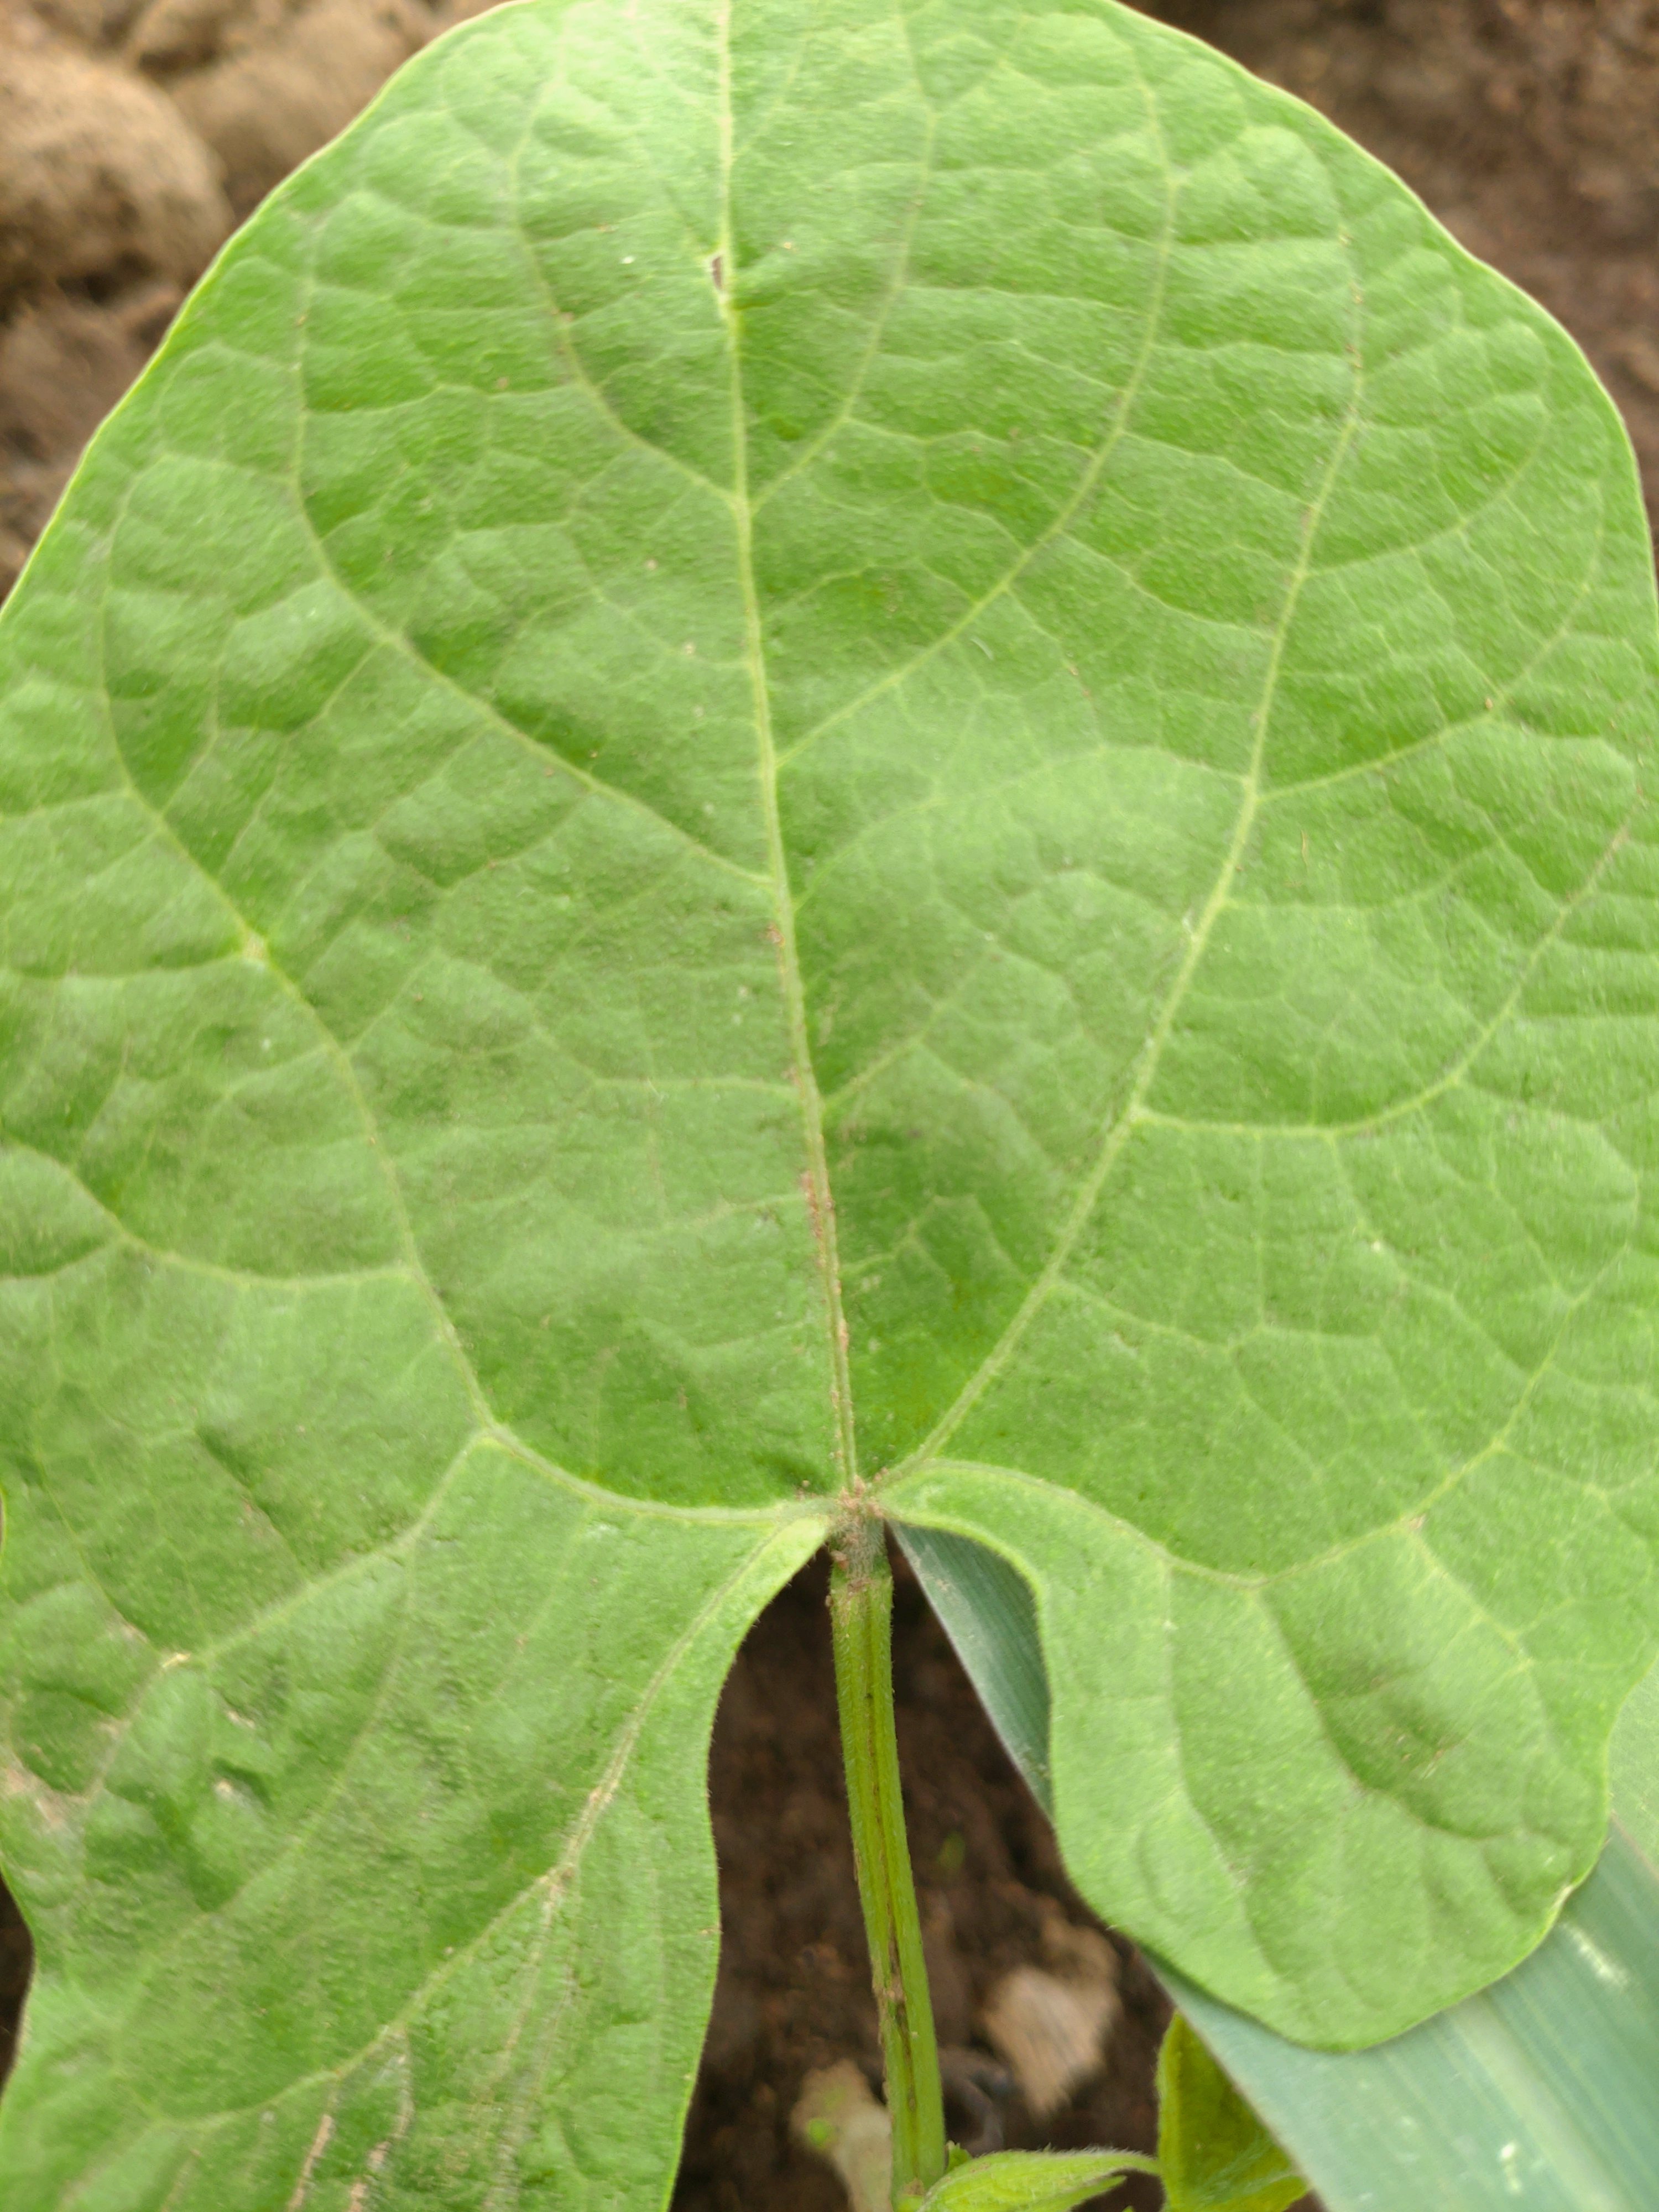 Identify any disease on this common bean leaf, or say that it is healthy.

healthy
